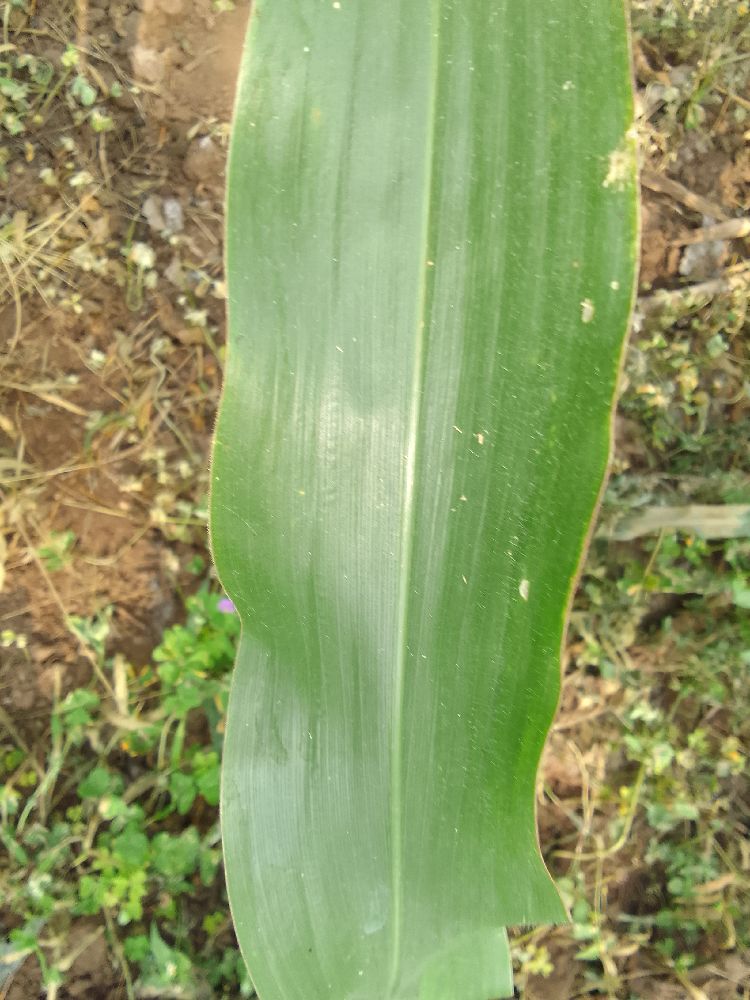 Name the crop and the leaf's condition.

maize, healthy
